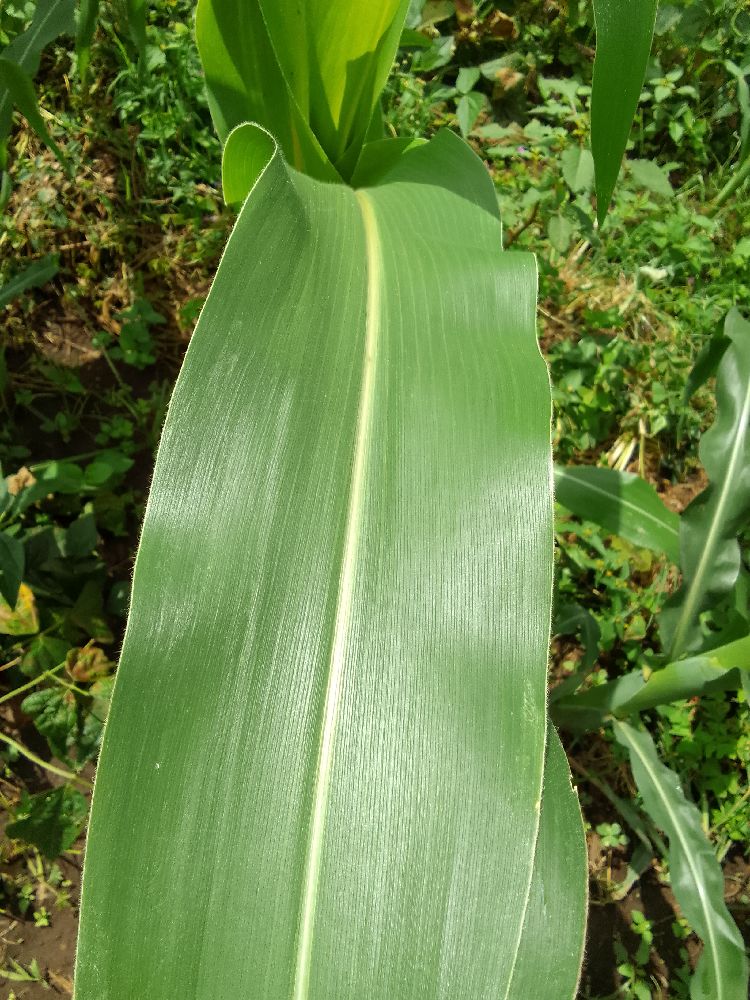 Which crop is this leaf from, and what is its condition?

maize, healthy
